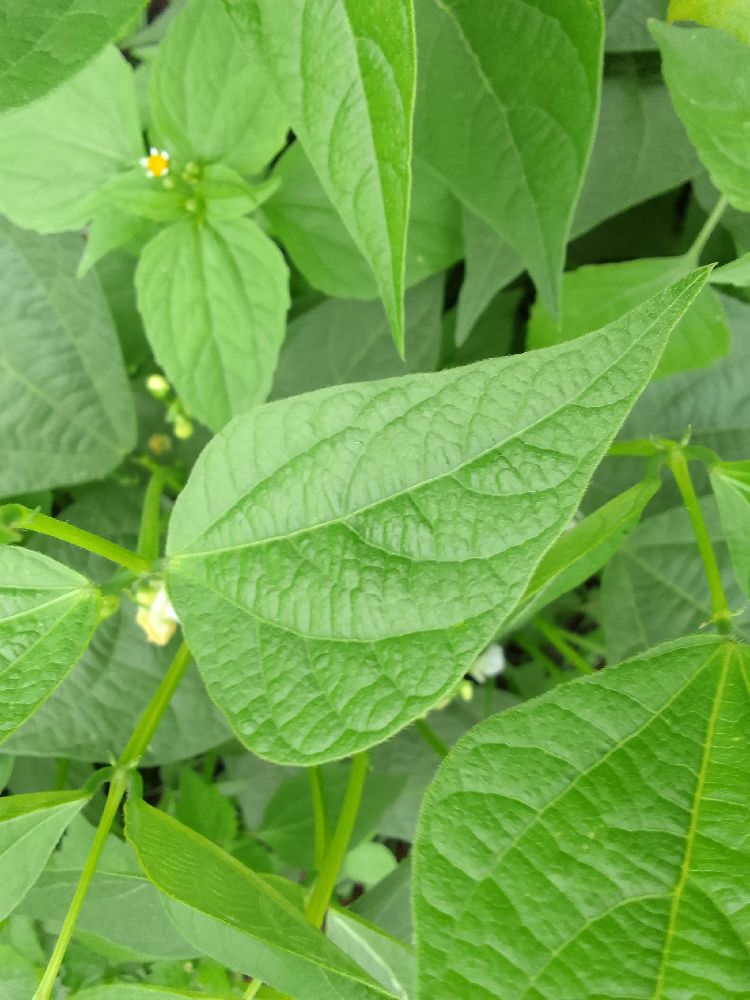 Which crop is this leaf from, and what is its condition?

common bean, healthy
